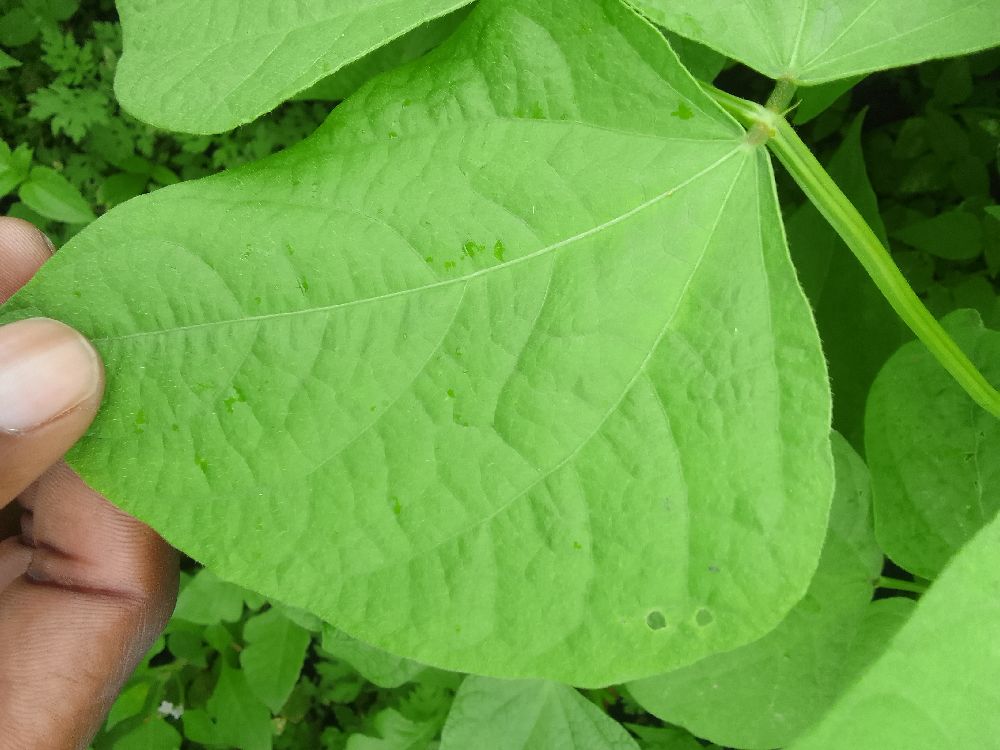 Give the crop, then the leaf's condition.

common bean, healthy
